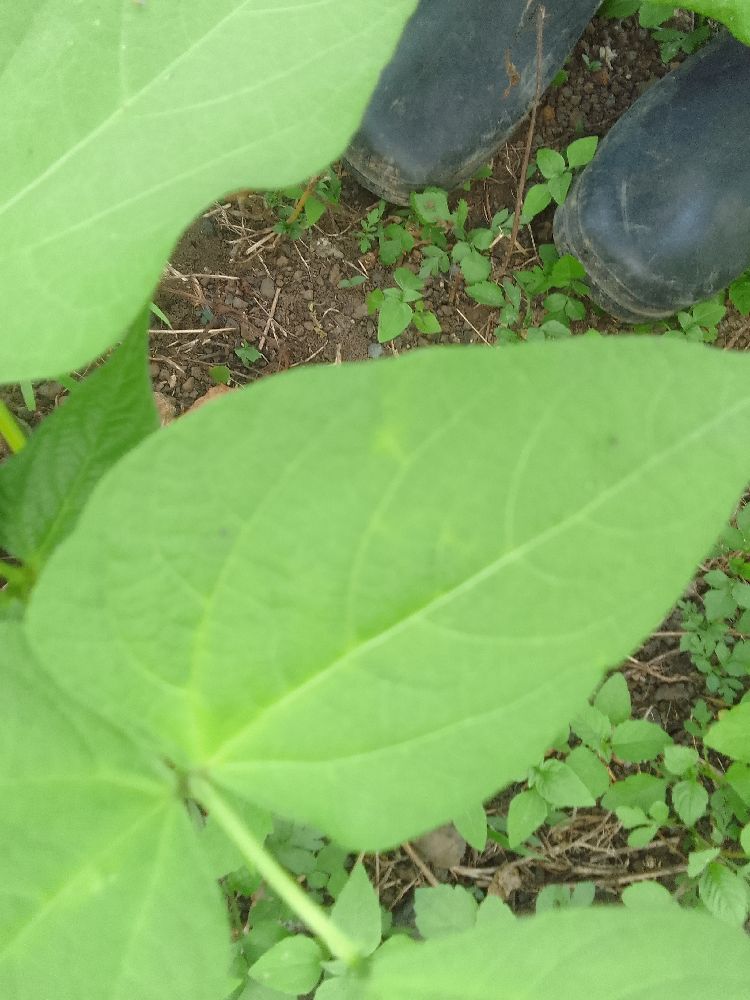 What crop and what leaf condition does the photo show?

common bean, healthy
